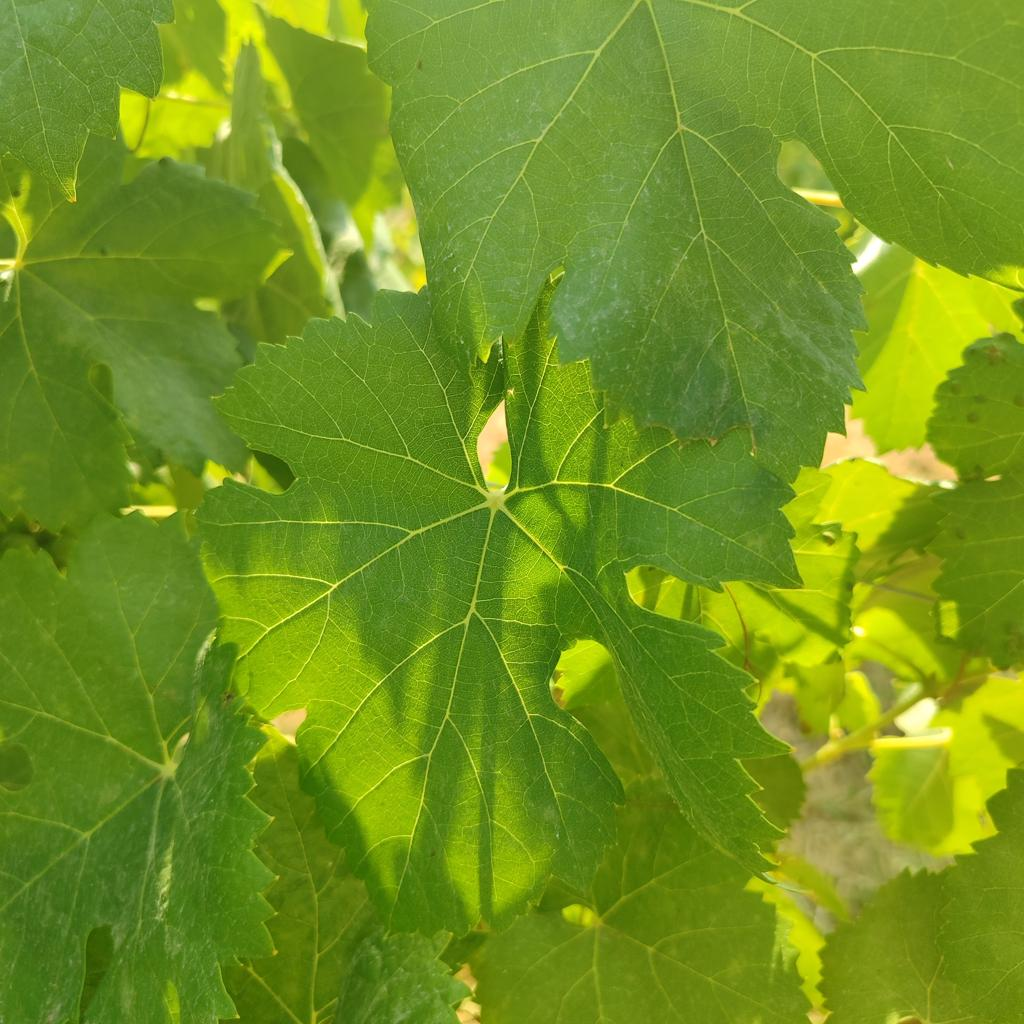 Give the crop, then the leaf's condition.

grapevine, healthy
